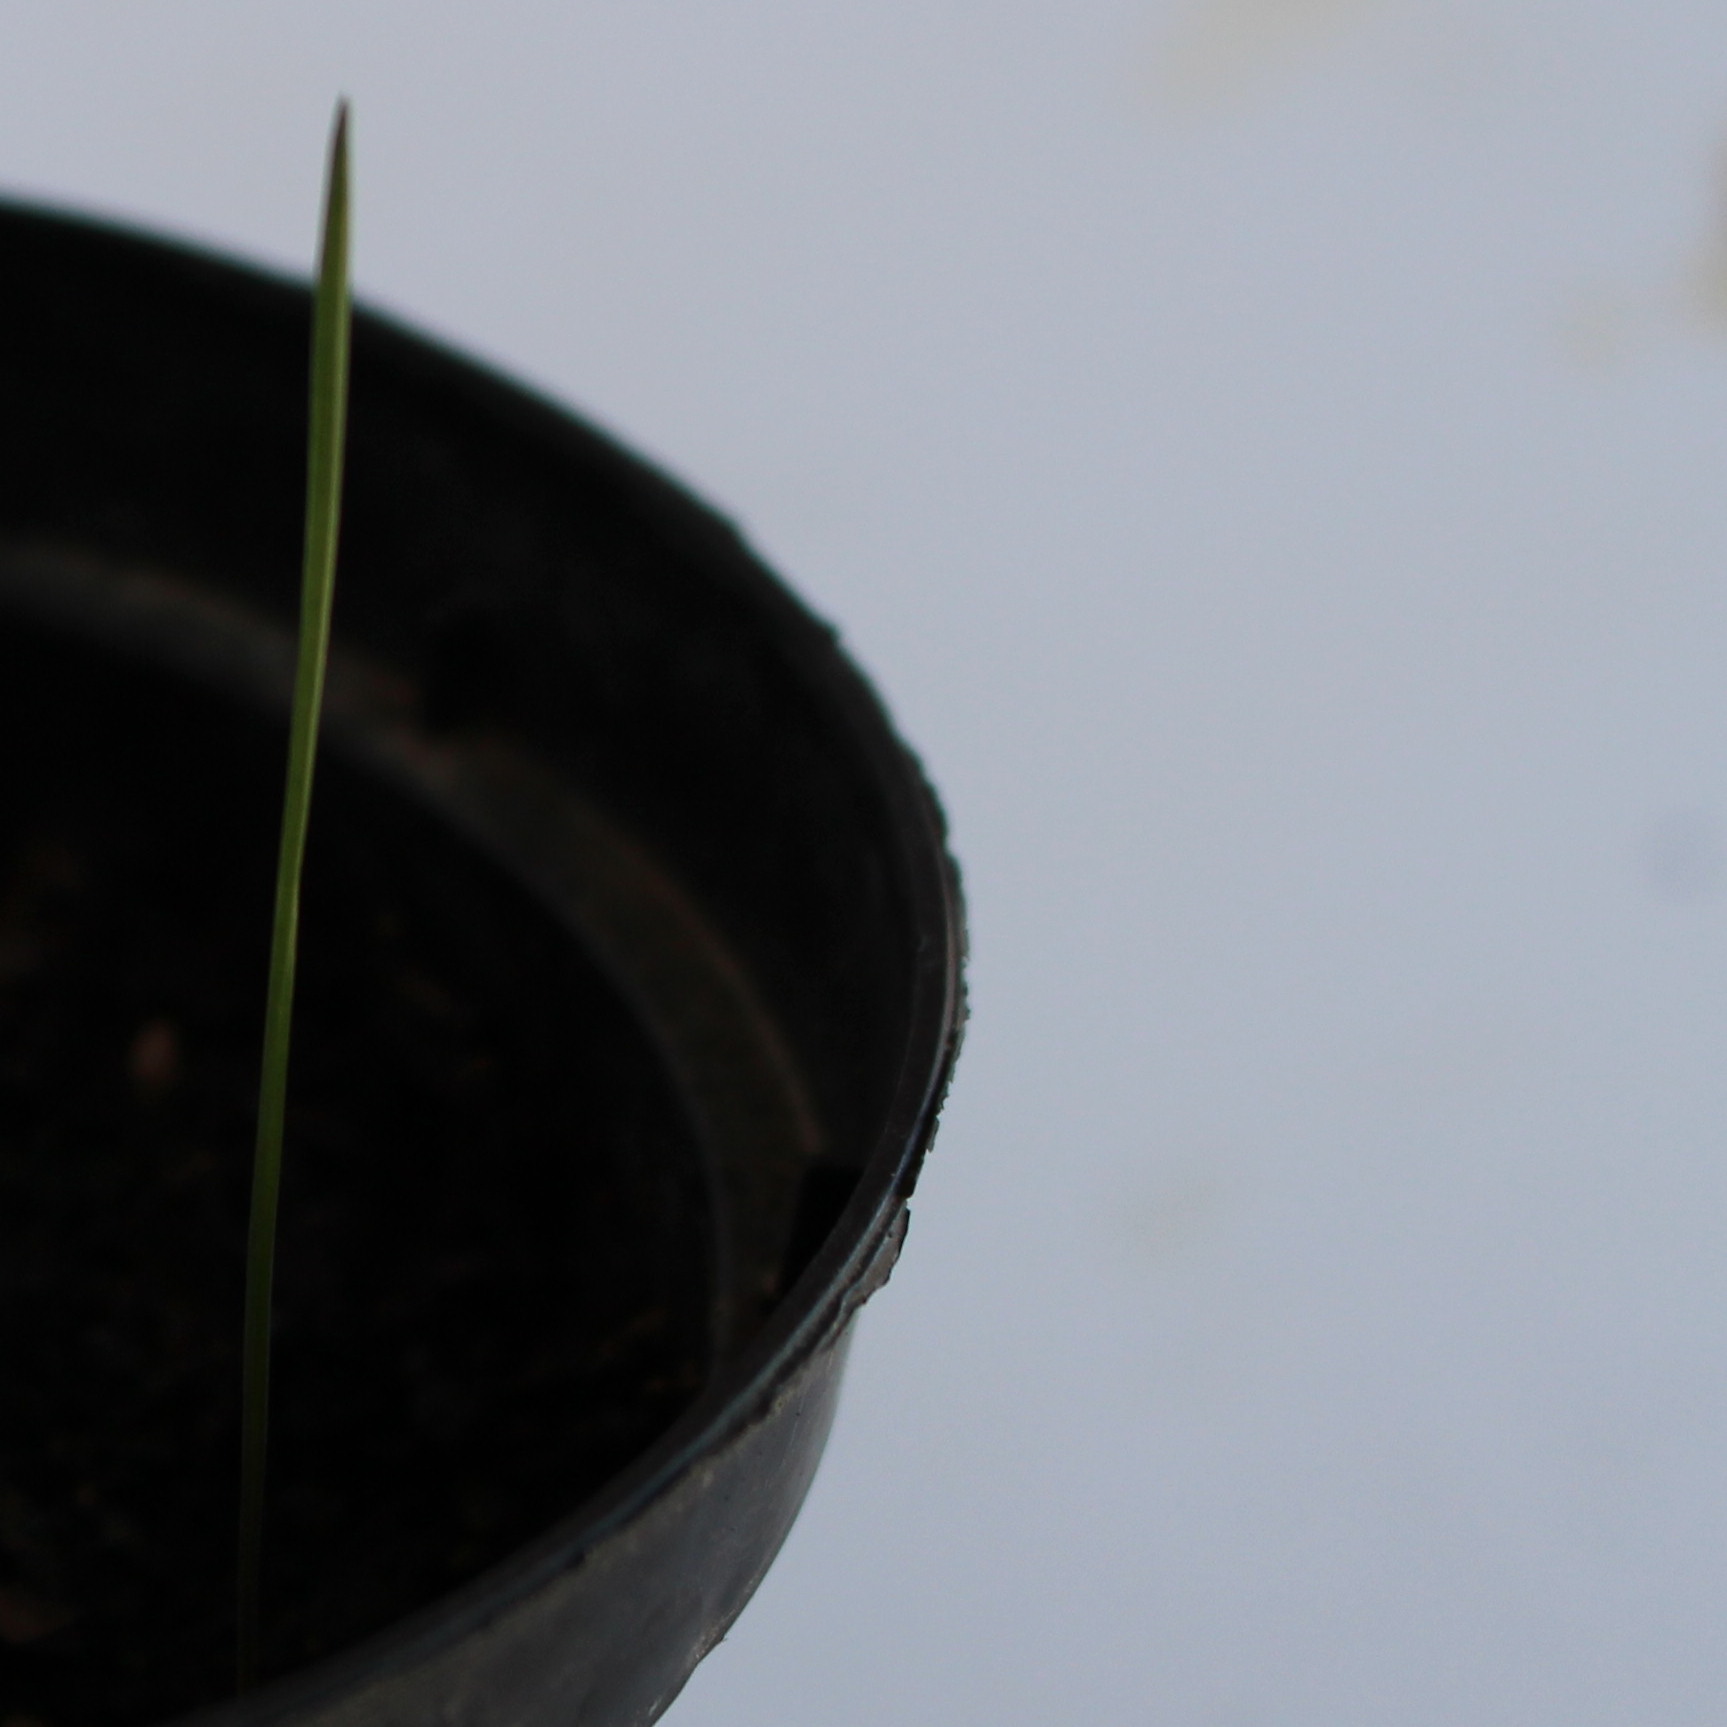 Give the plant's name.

Lolium multiflorum
